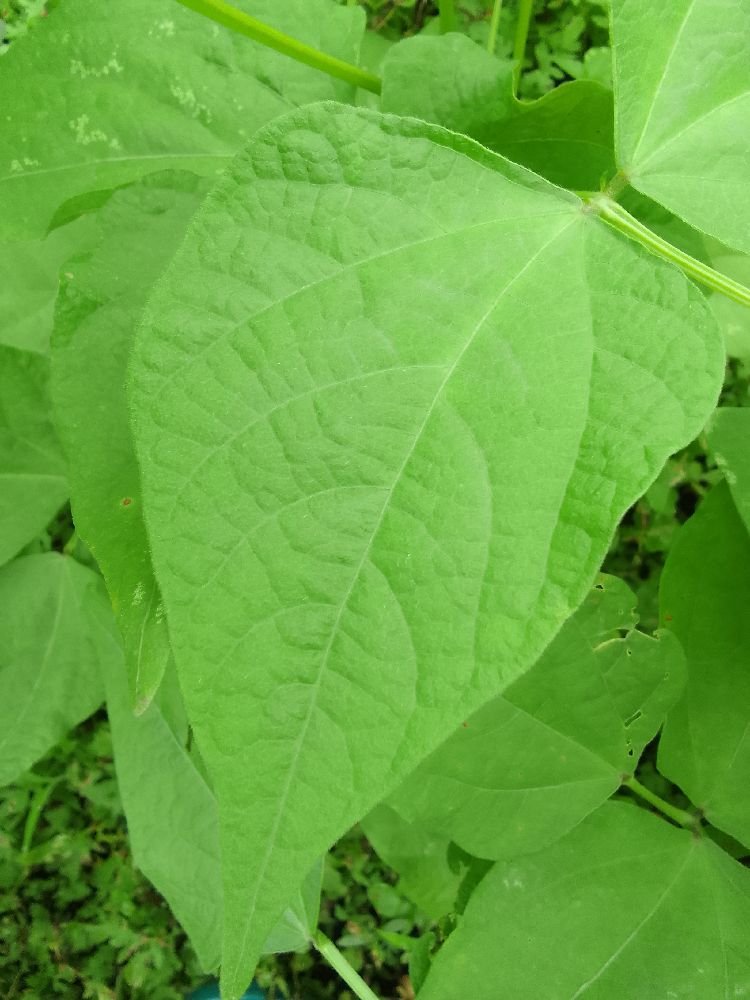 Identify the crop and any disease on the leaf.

common bean, healthy
